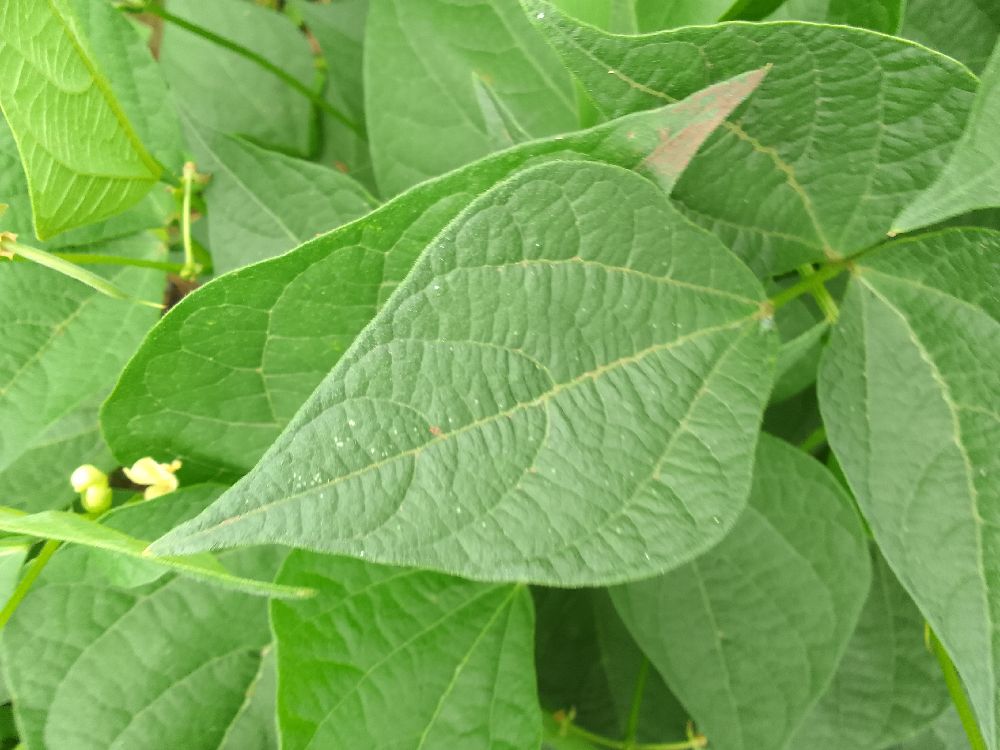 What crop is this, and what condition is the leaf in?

maize, healthy
